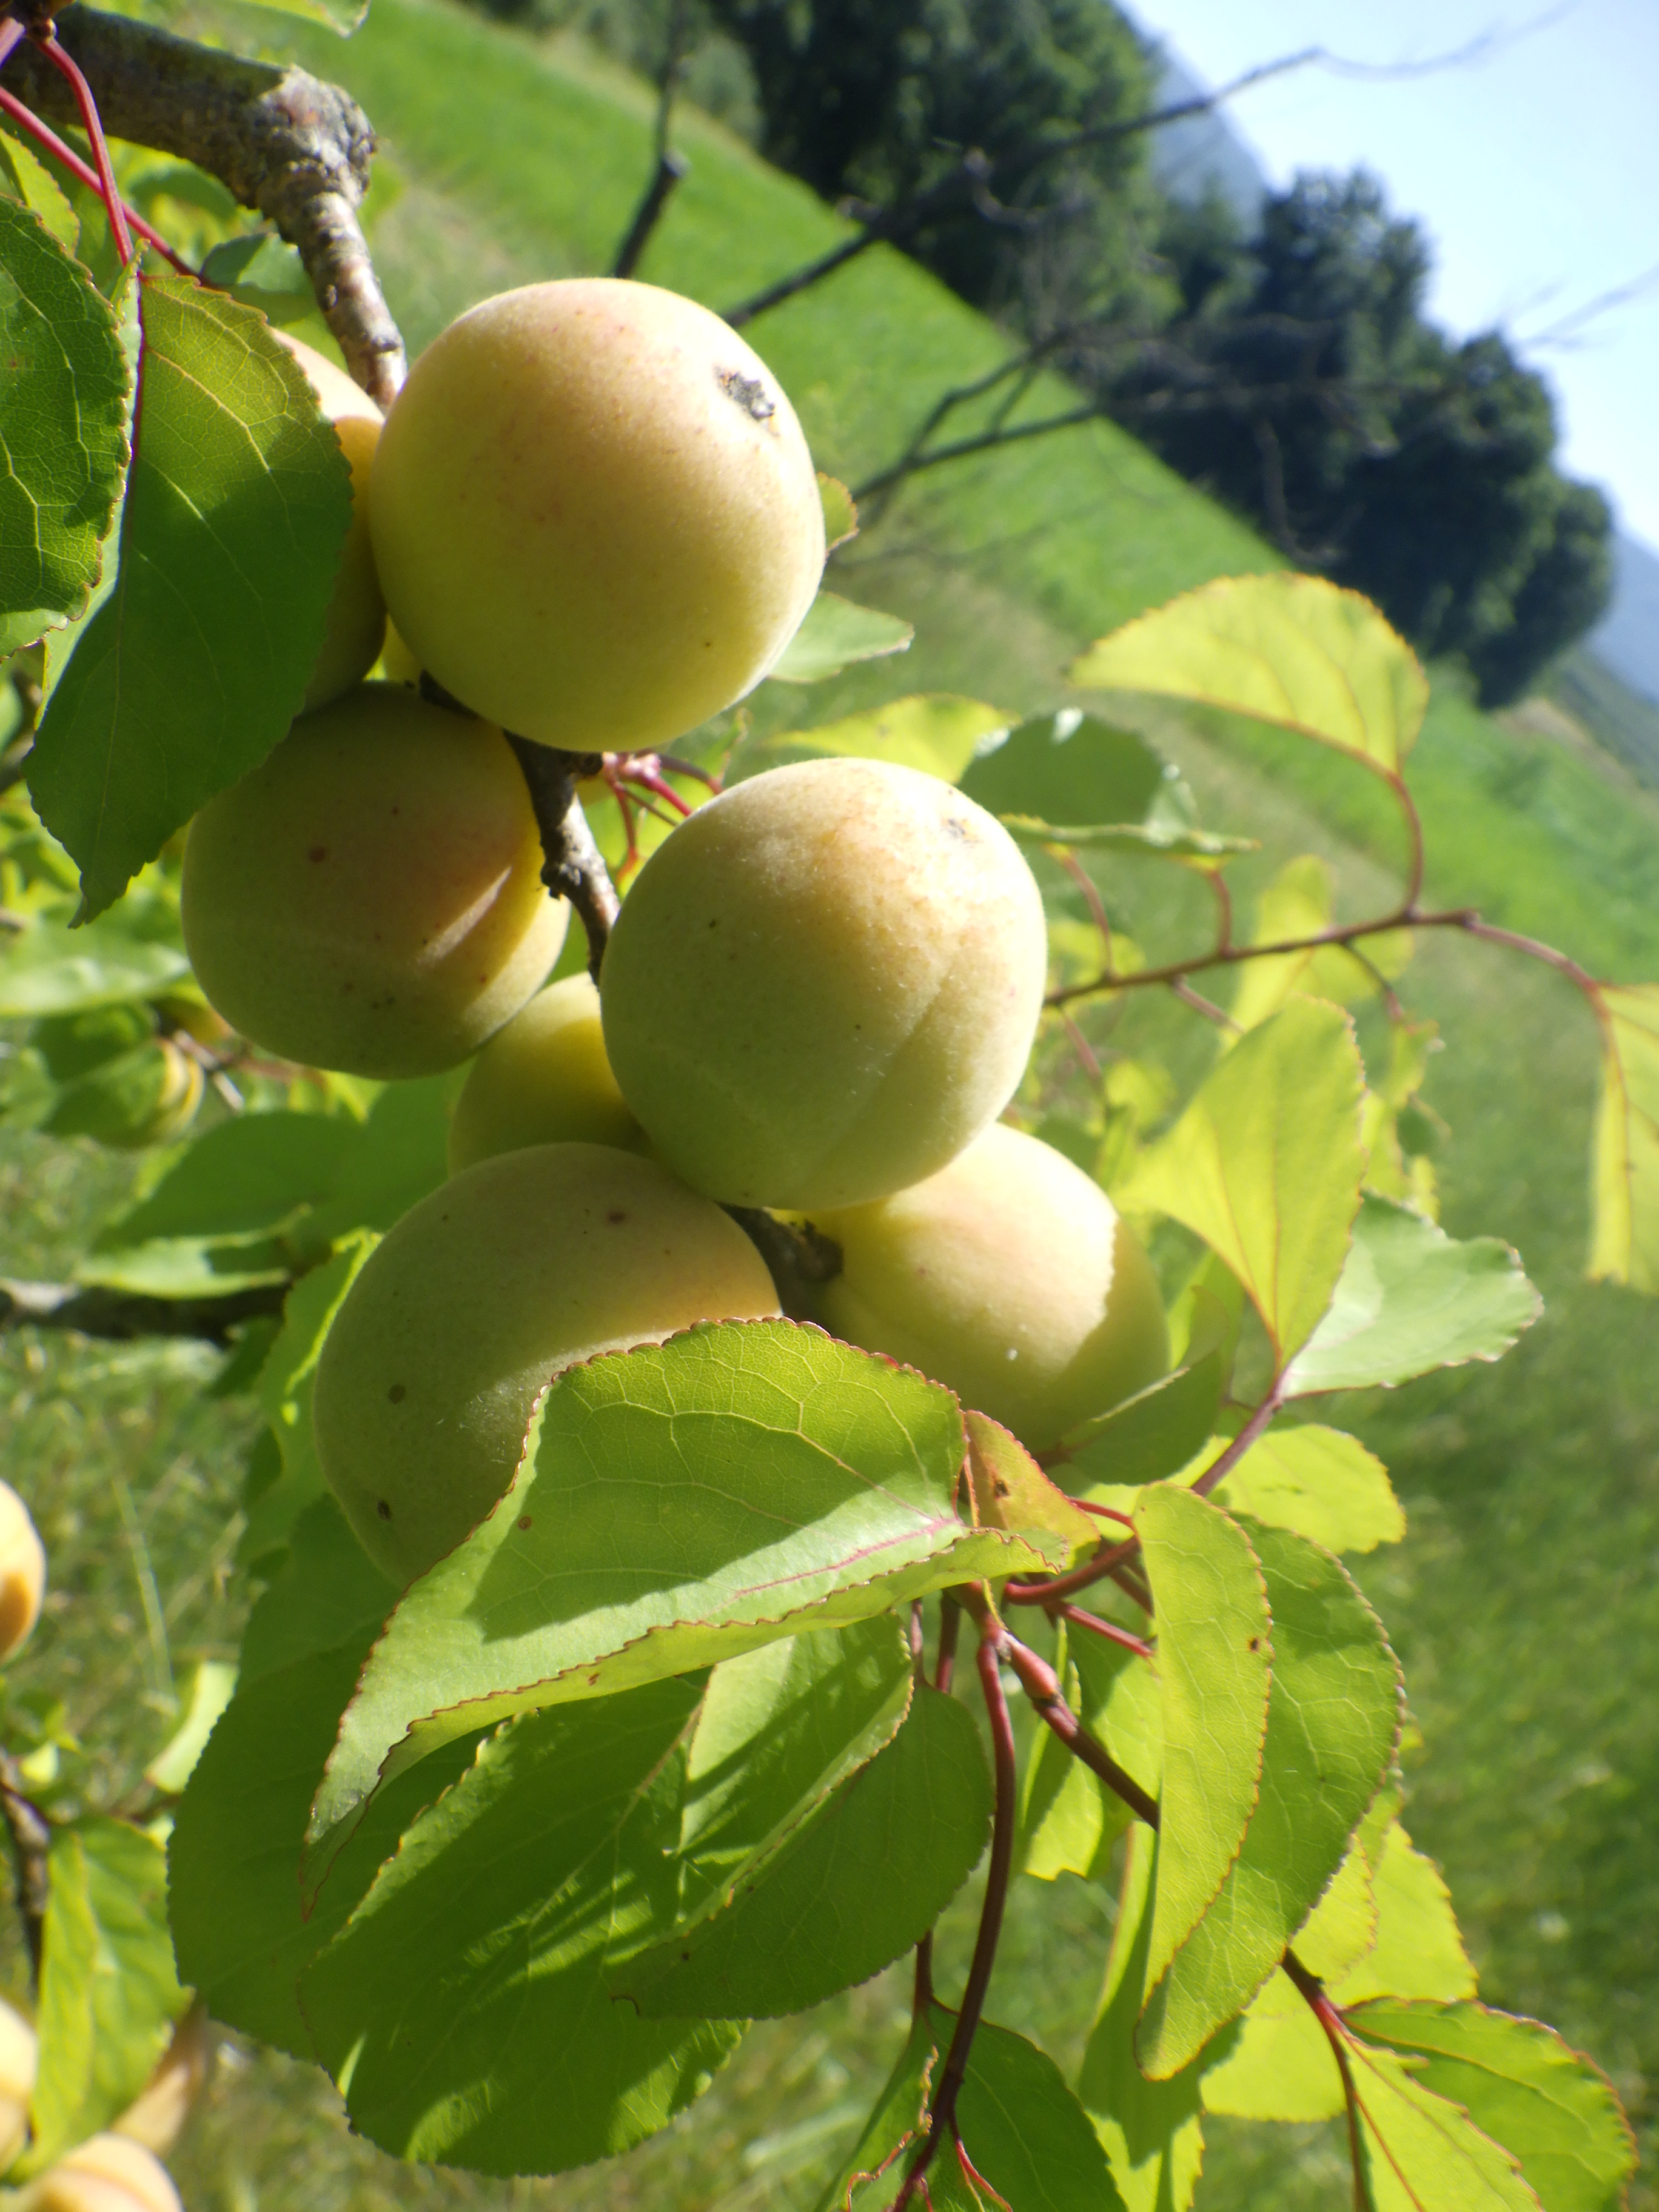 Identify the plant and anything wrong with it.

apricot, shot hole disease
